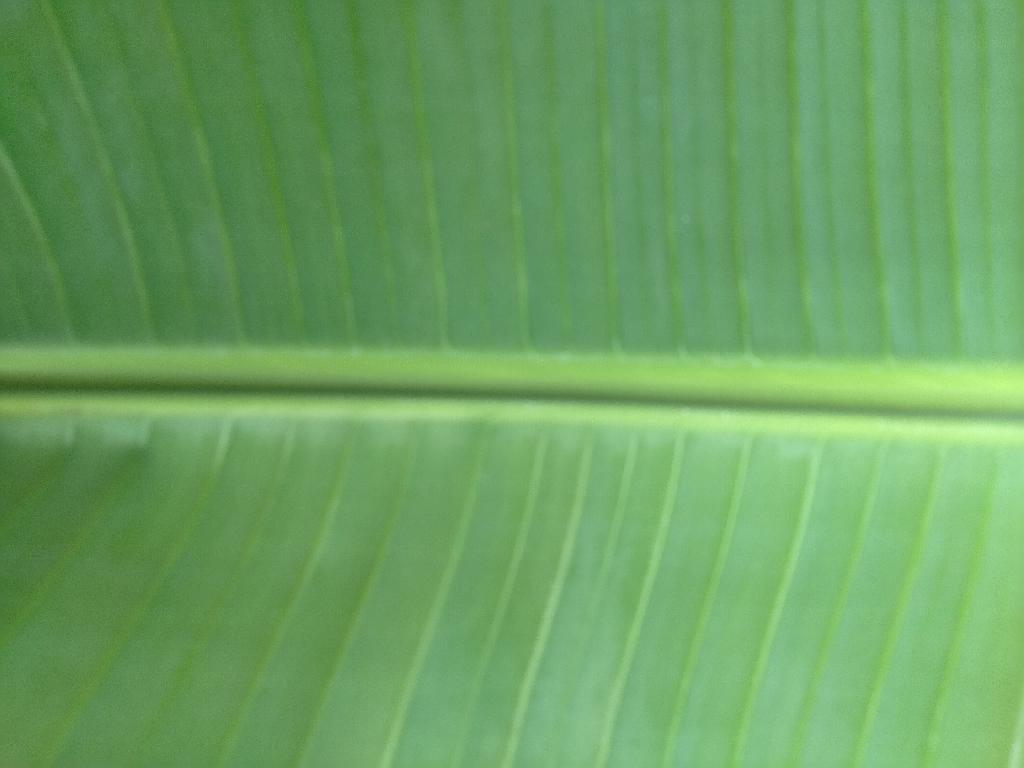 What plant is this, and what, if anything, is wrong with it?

banana, healthy
